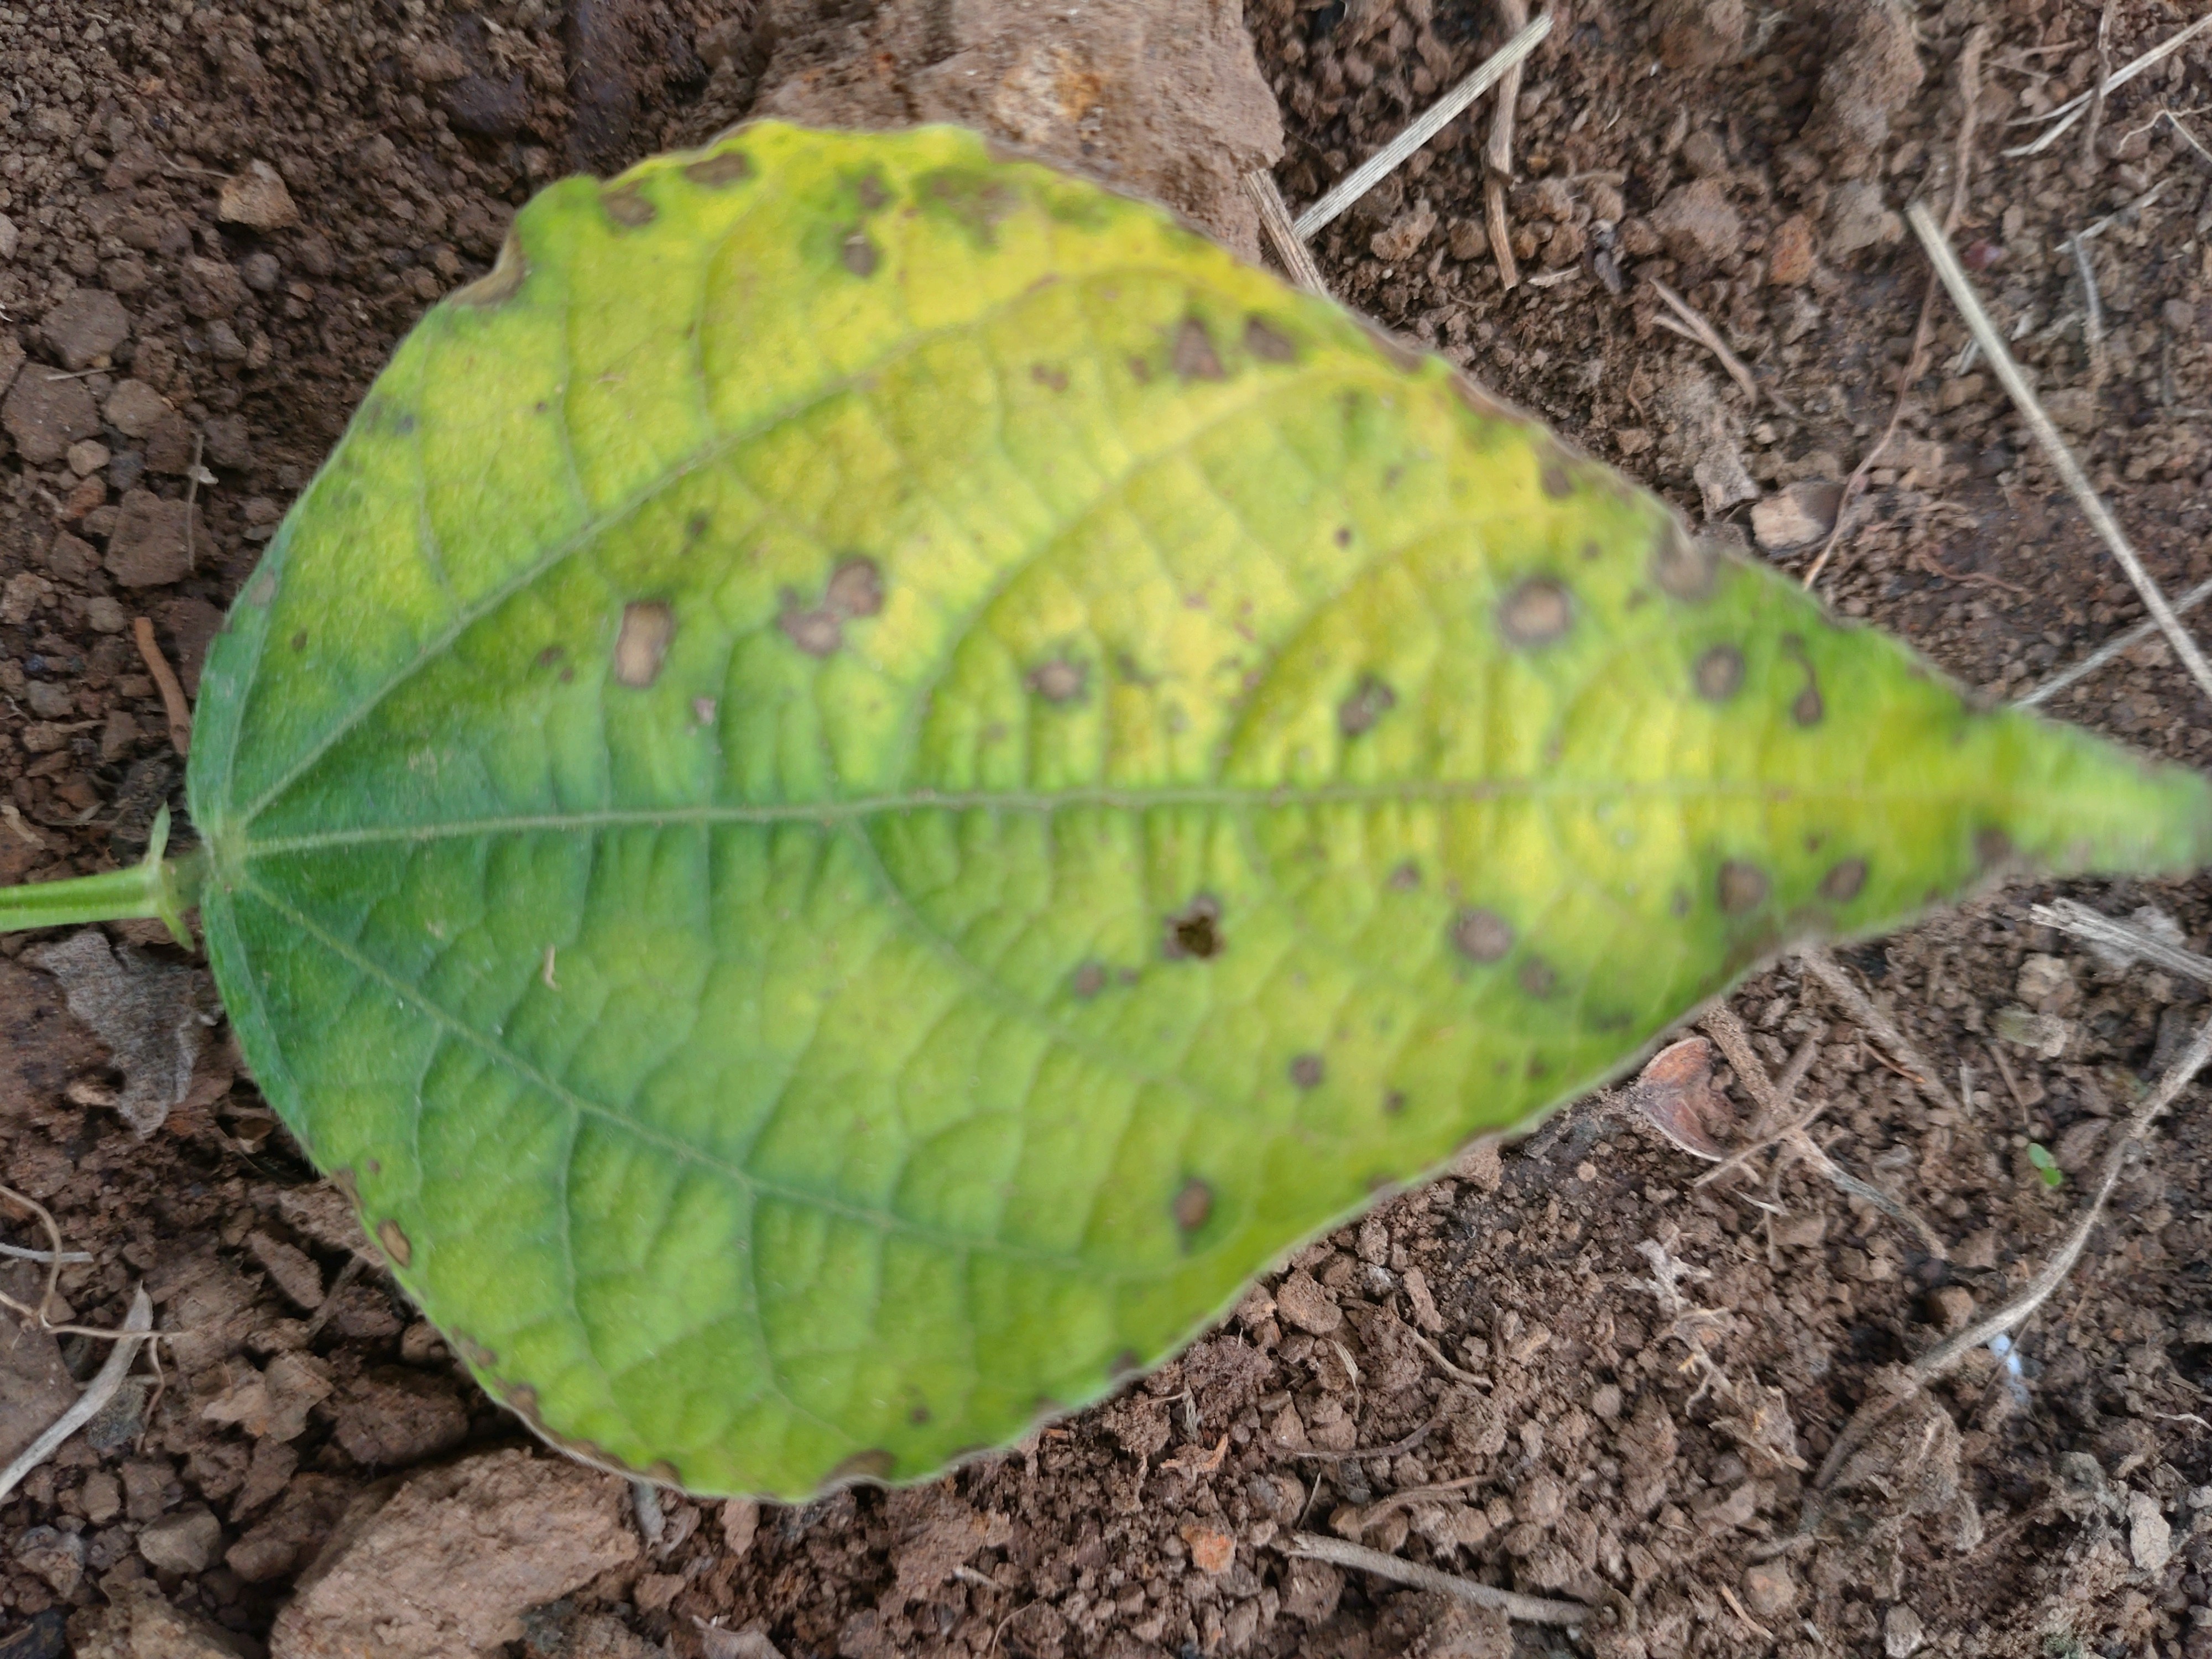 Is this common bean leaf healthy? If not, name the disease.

rust
